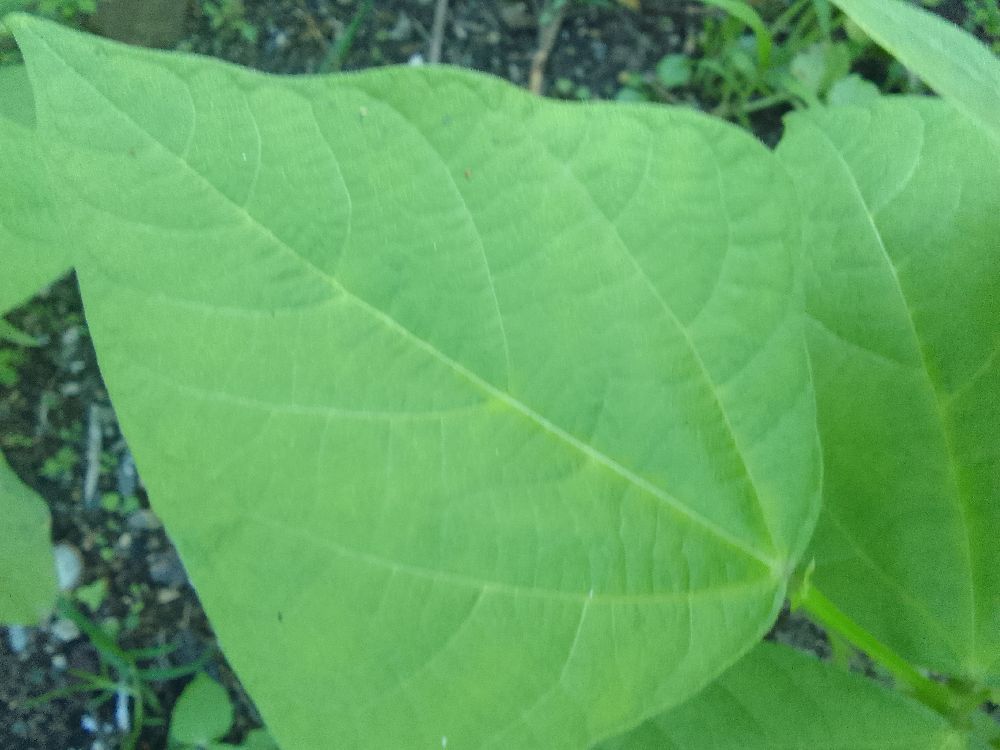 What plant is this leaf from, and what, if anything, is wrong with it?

common bean, healthy
